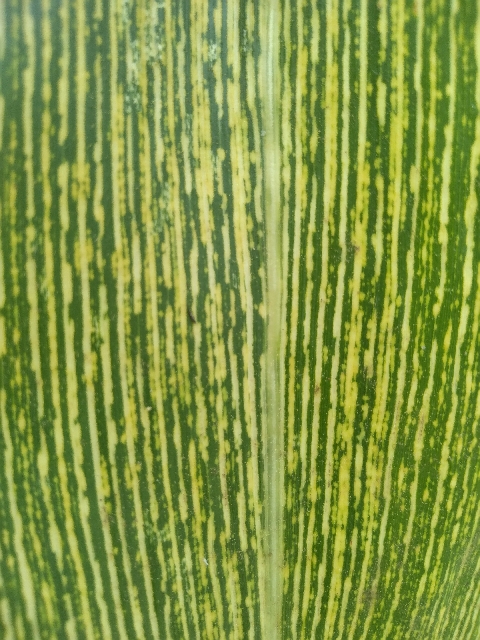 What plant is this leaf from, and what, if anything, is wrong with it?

maize, maize streak virus
